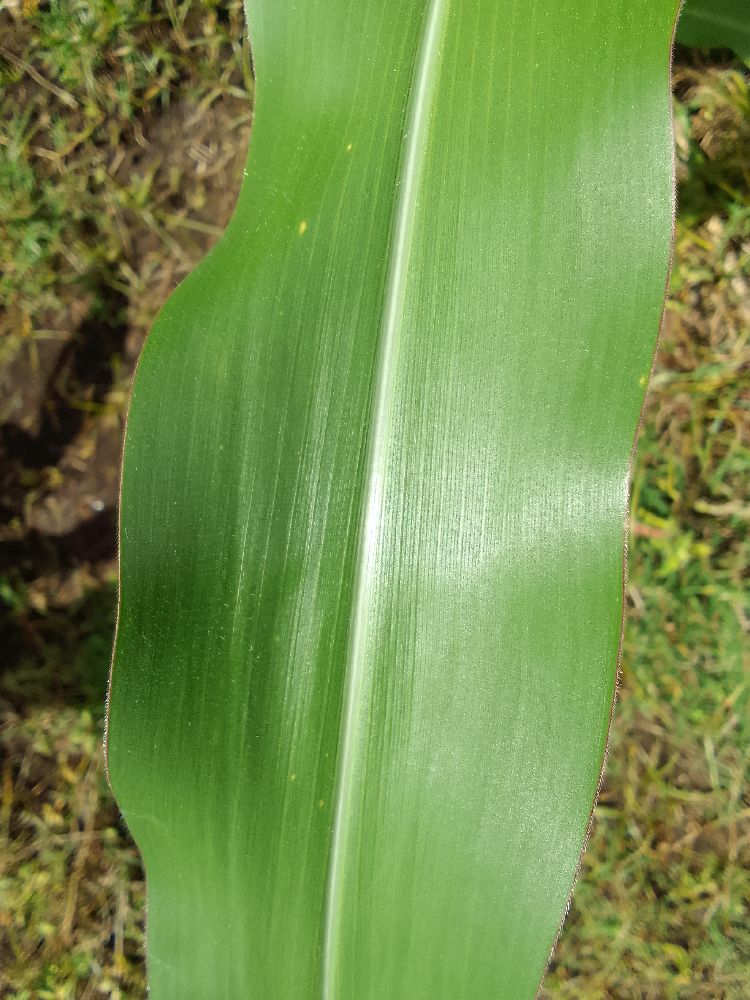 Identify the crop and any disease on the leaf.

maize, healthy
